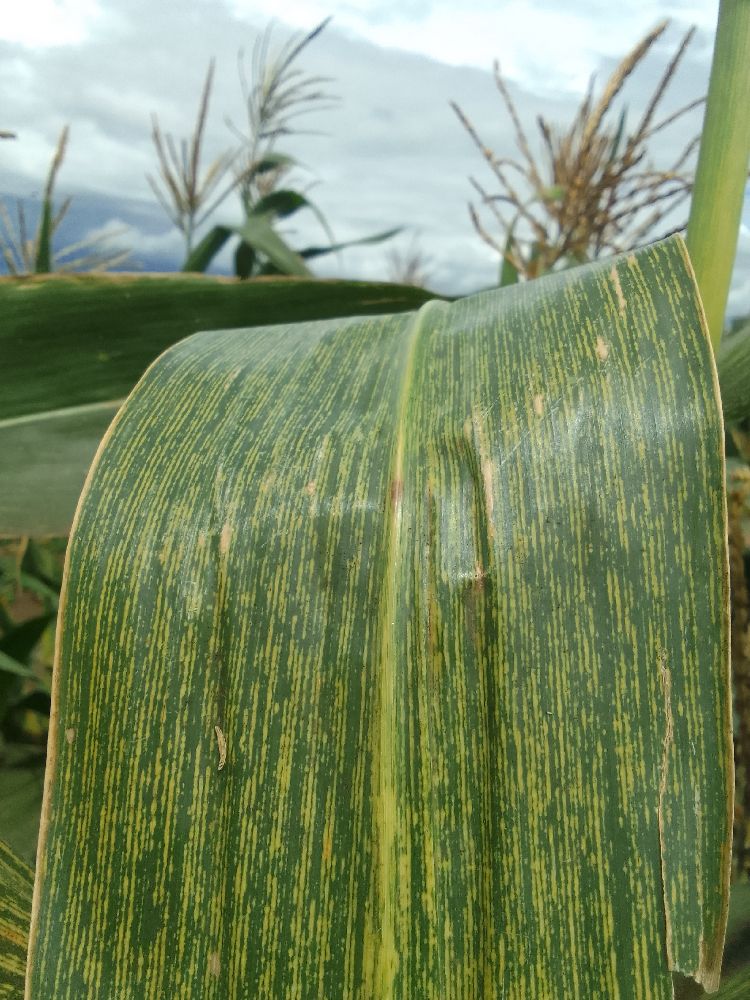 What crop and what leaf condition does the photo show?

maize, maize streak virus
